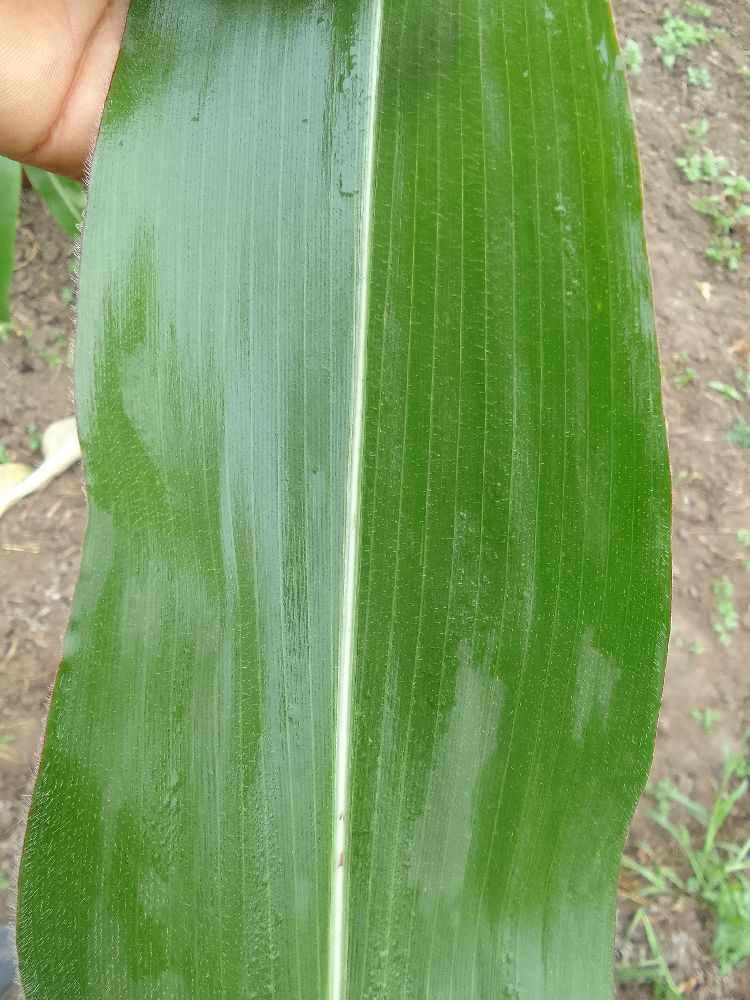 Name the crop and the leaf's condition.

maize, healthy
